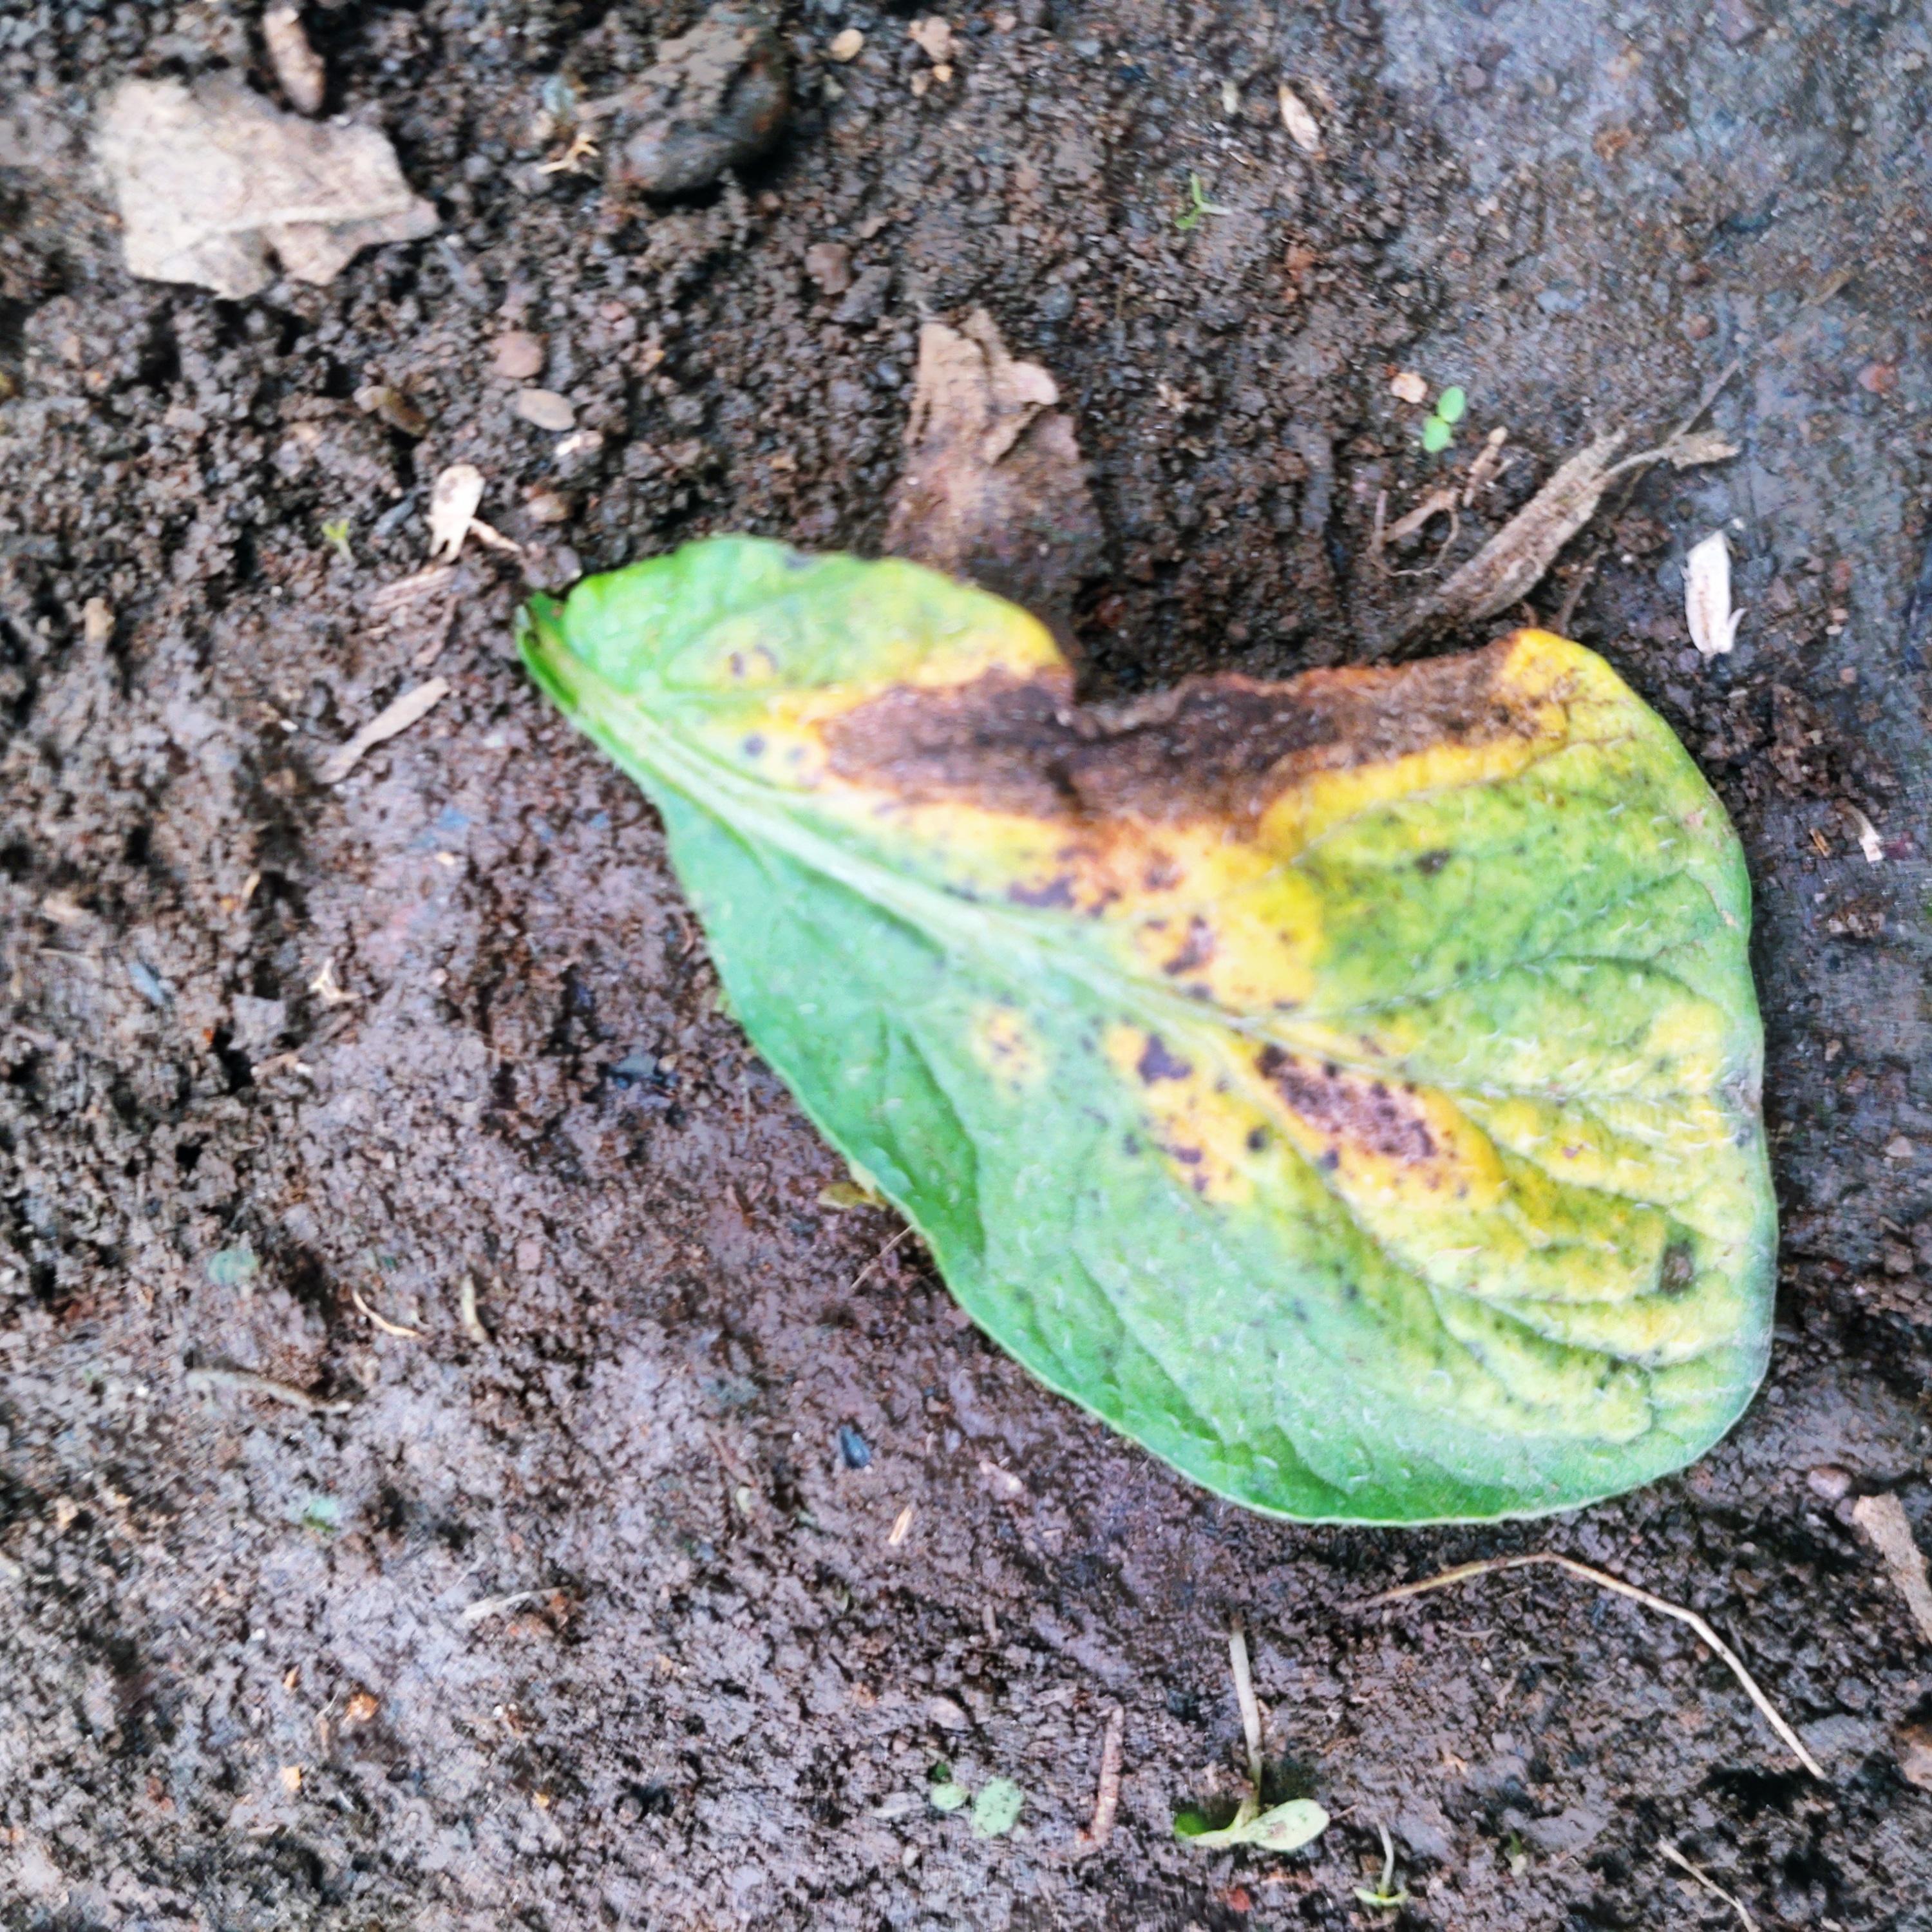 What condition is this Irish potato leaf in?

late blight
